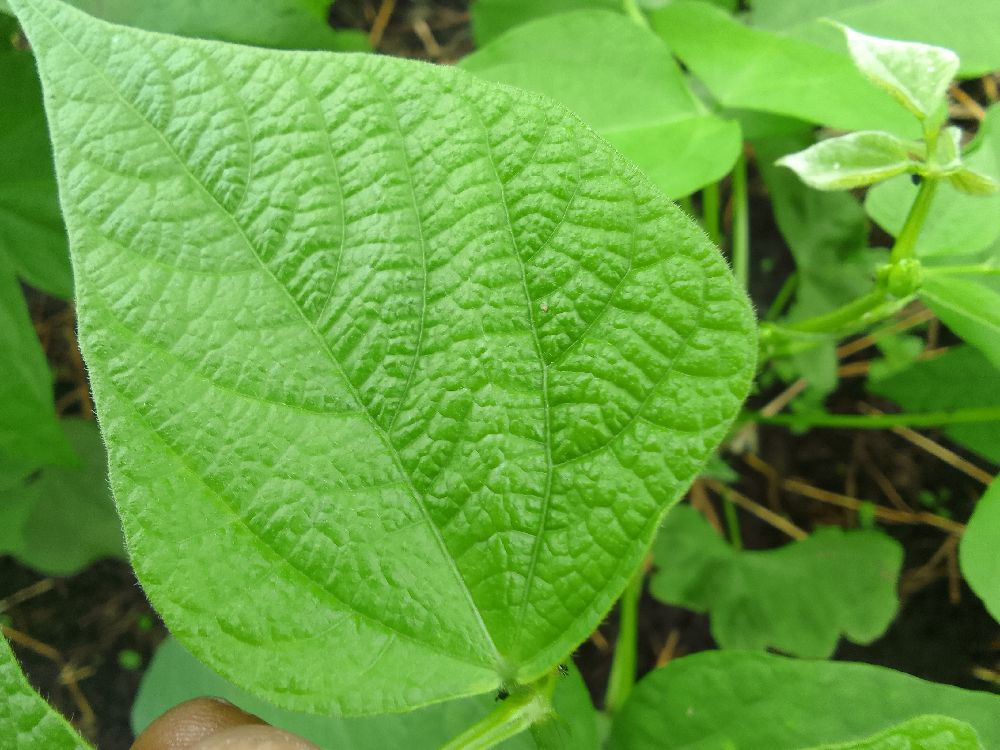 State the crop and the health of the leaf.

common bean, healthy
